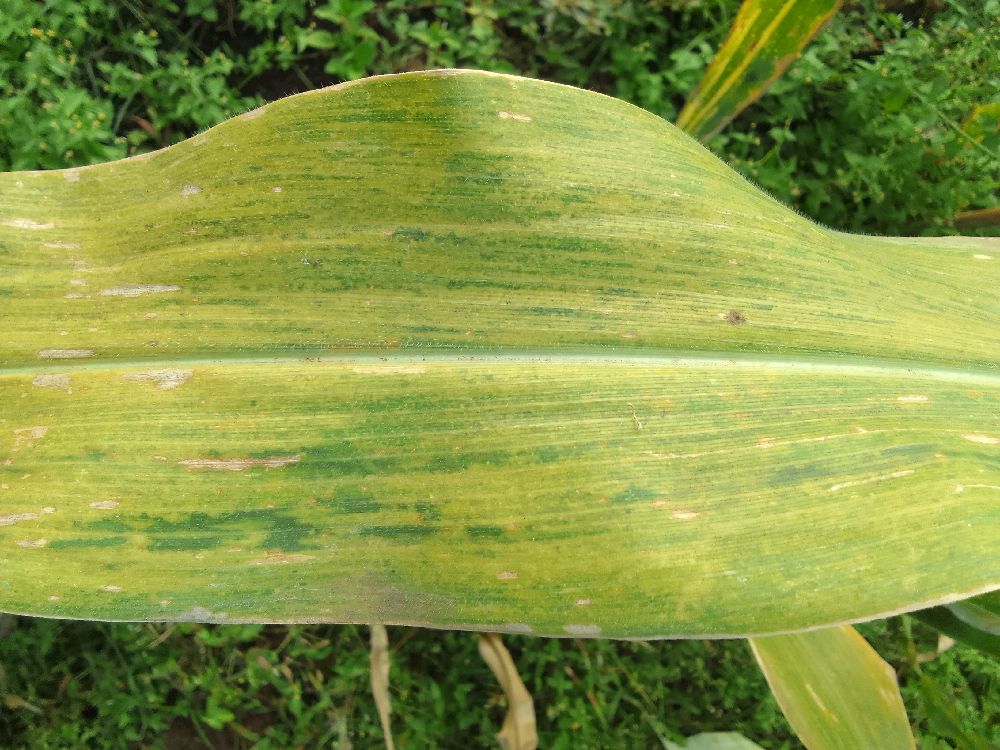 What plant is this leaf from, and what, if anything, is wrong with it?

maize, maize lethal necrosis
